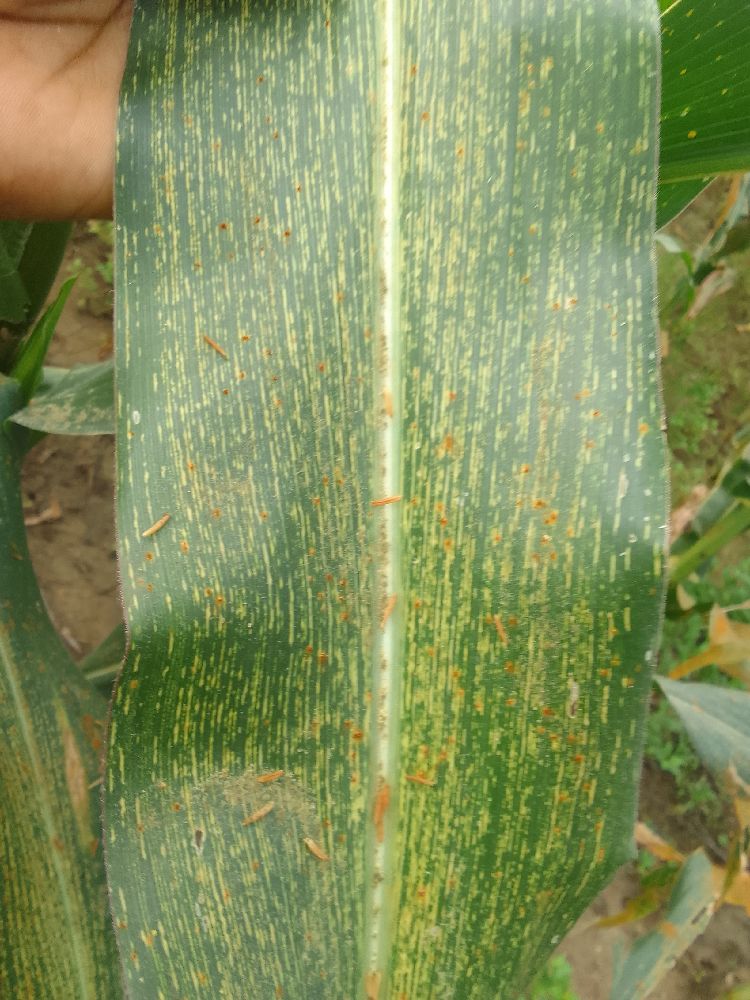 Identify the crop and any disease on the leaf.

maize, maize streak virus
